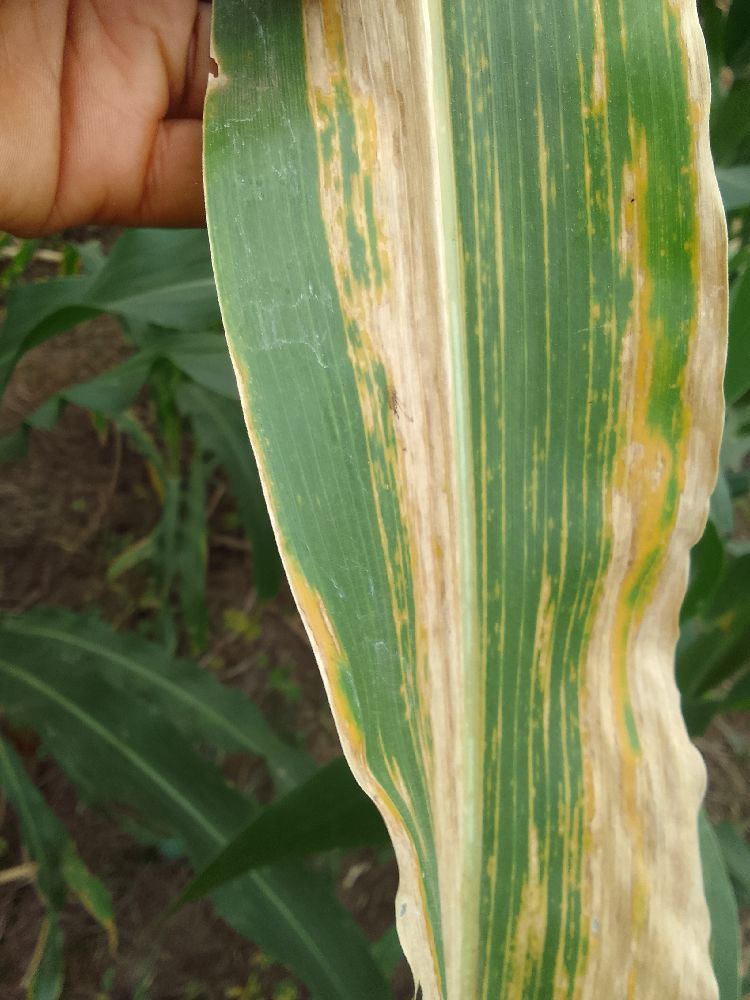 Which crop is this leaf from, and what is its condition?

maize, maize lethal necrosis
